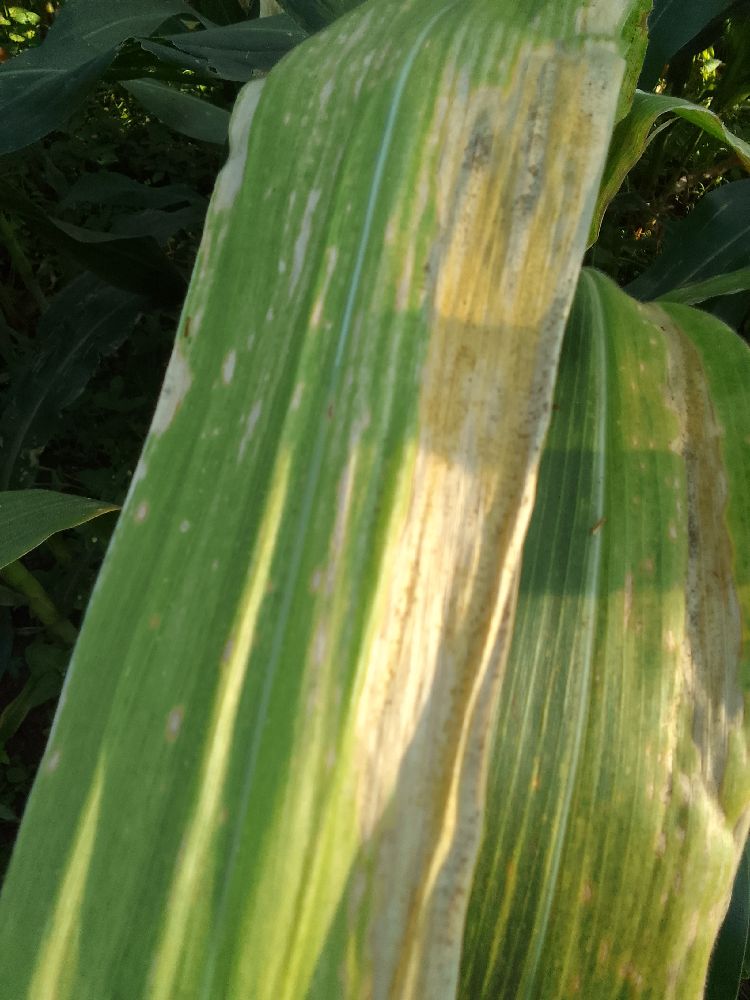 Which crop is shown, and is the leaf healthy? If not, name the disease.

maize, maize lethal necrosis
